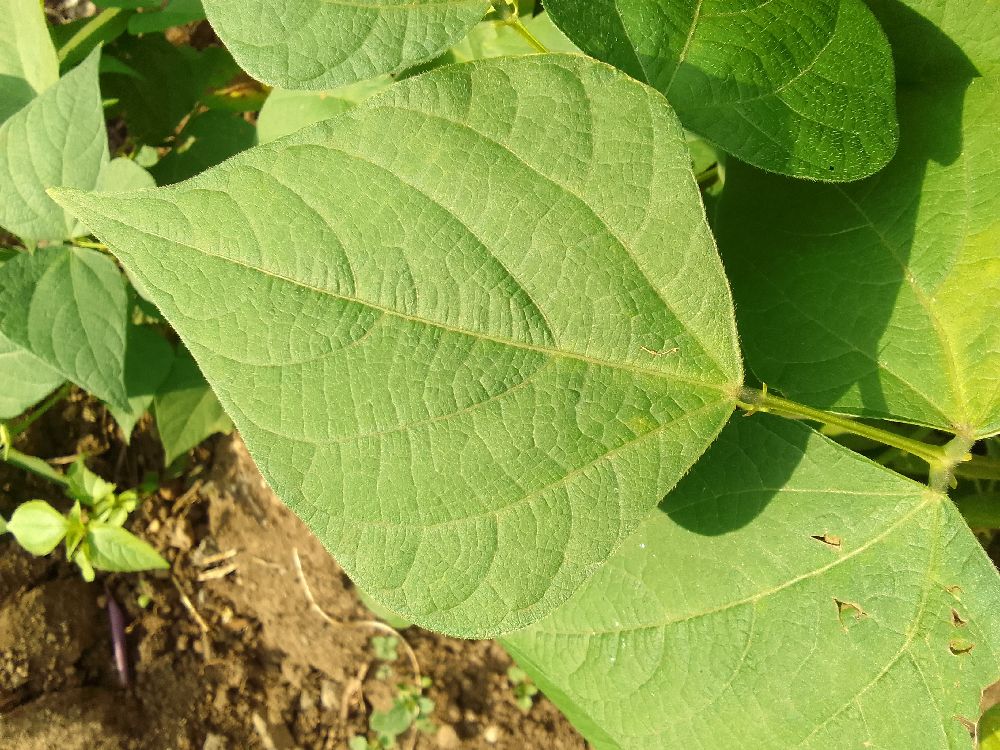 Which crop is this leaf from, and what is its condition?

common bean, healthy
